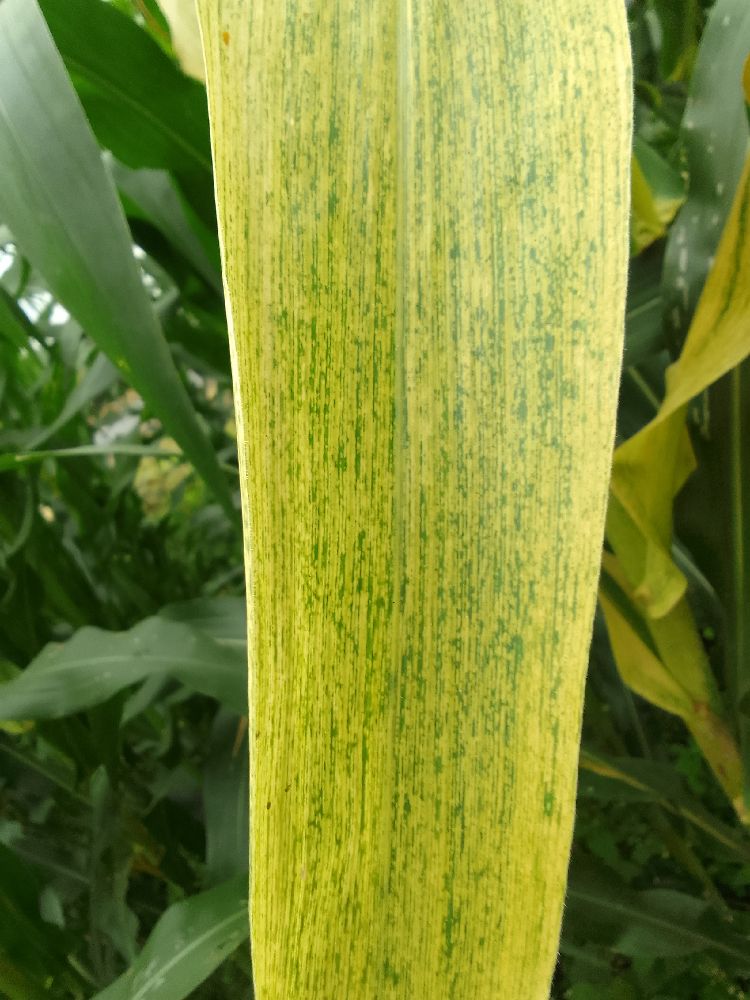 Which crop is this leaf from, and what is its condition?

maize, maize lethal necrosis
